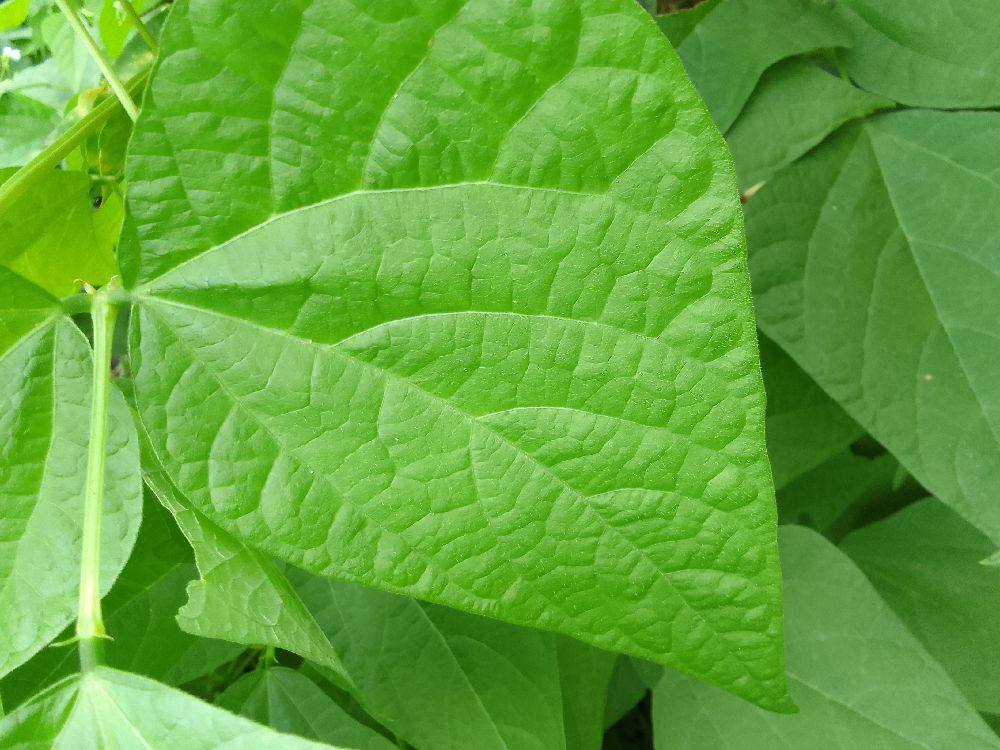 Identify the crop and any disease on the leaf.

common bean, healthy
